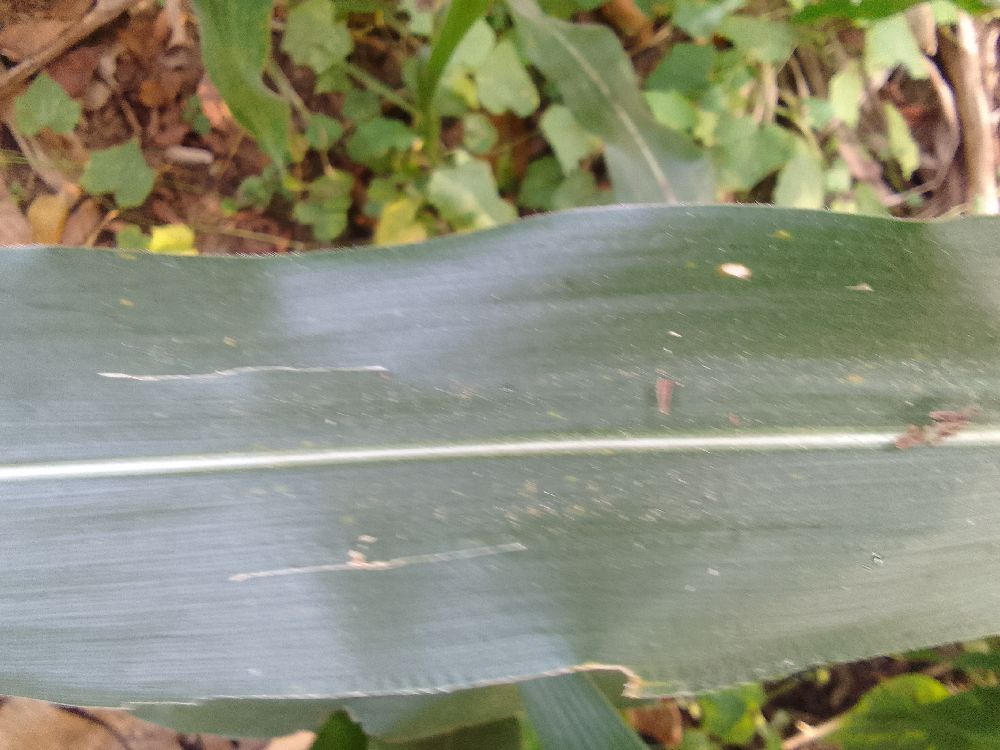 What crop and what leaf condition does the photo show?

maize, healthy
